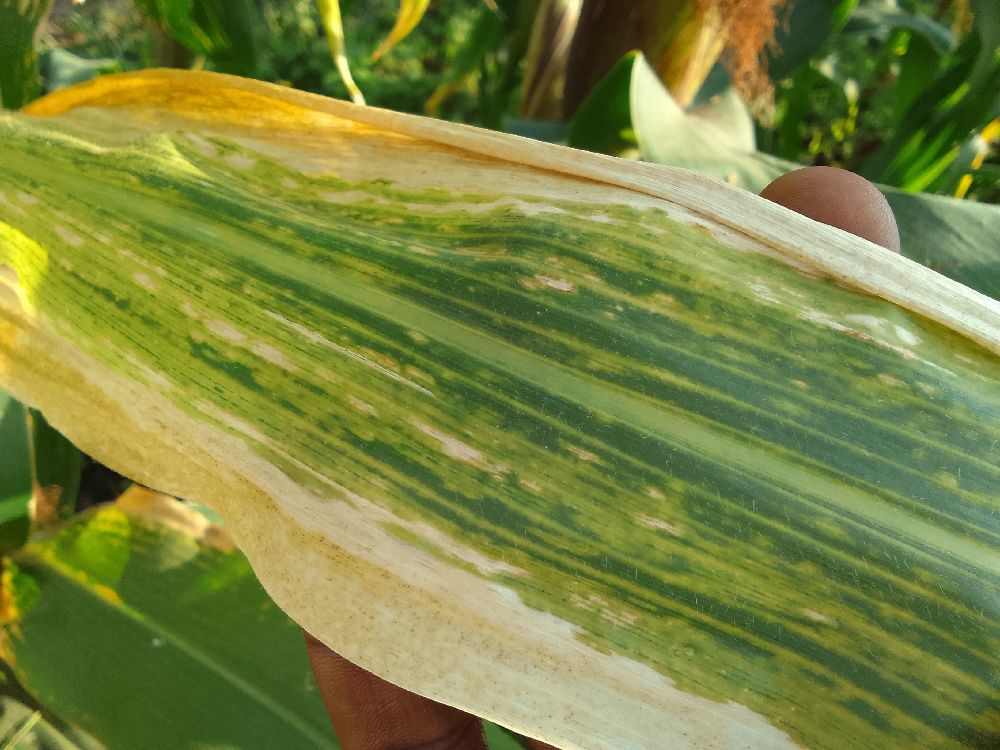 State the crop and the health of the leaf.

maize, maize lethal necrosis
